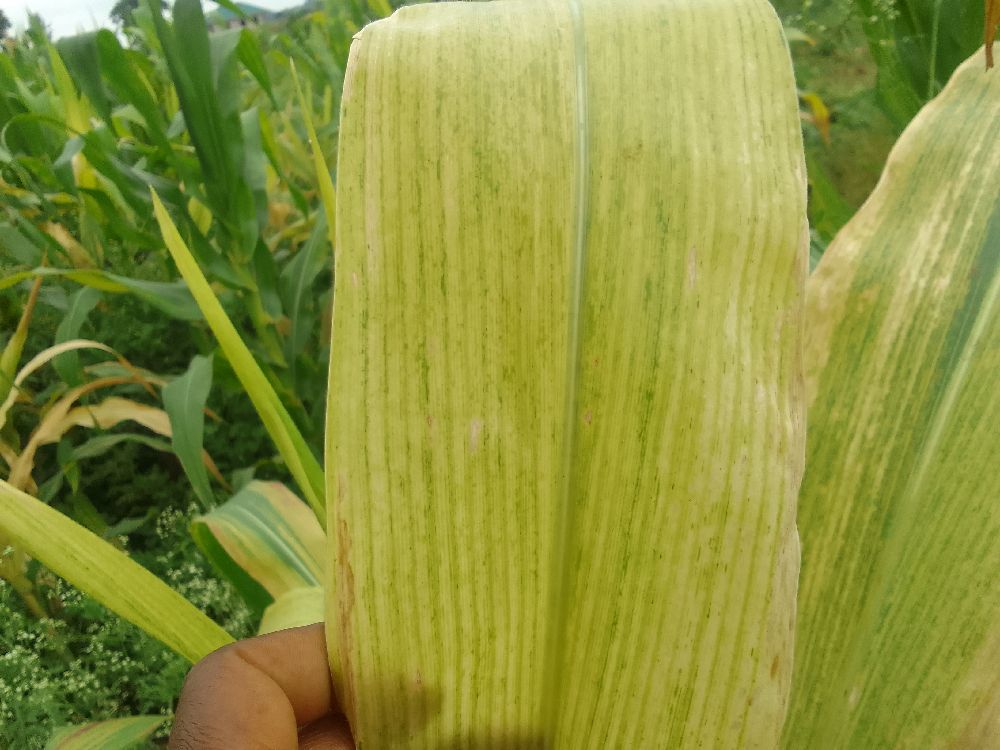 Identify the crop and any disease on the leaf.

maize, maize lethal necrosis
